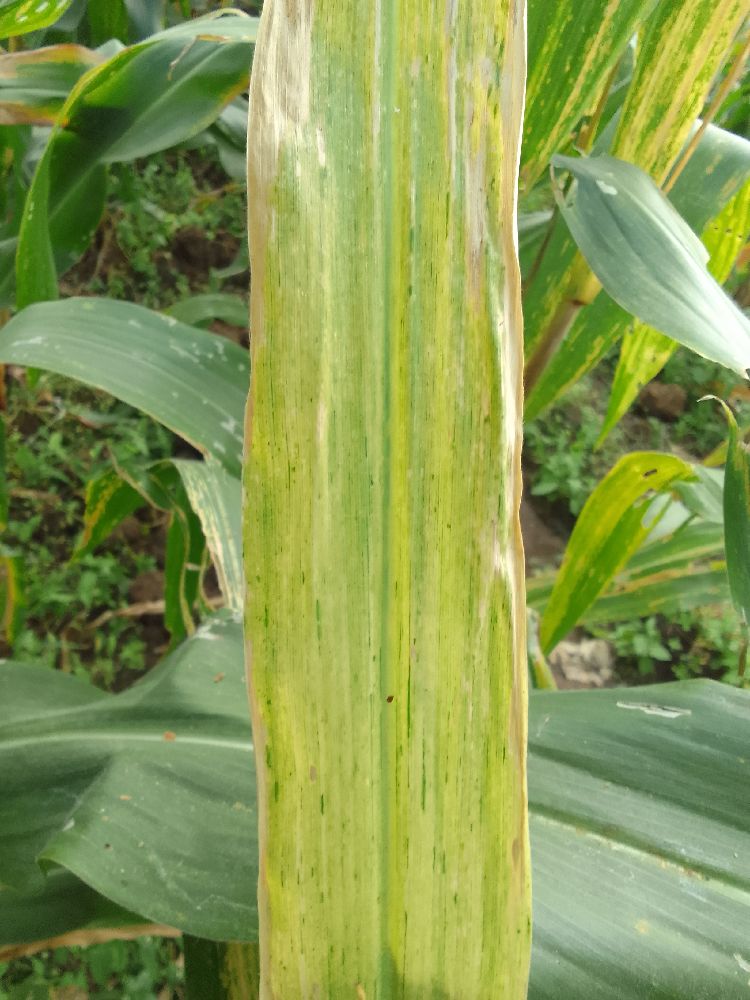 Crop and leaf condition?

maize, maize lethal necrosis
